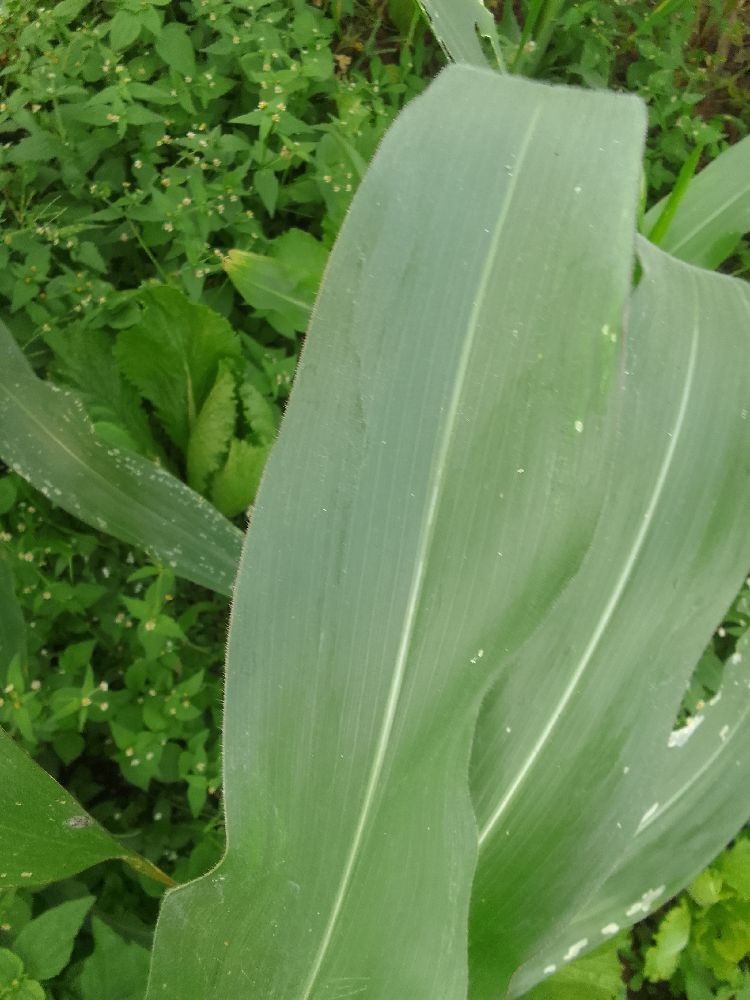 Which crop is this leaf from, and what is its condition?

maize, healthy
